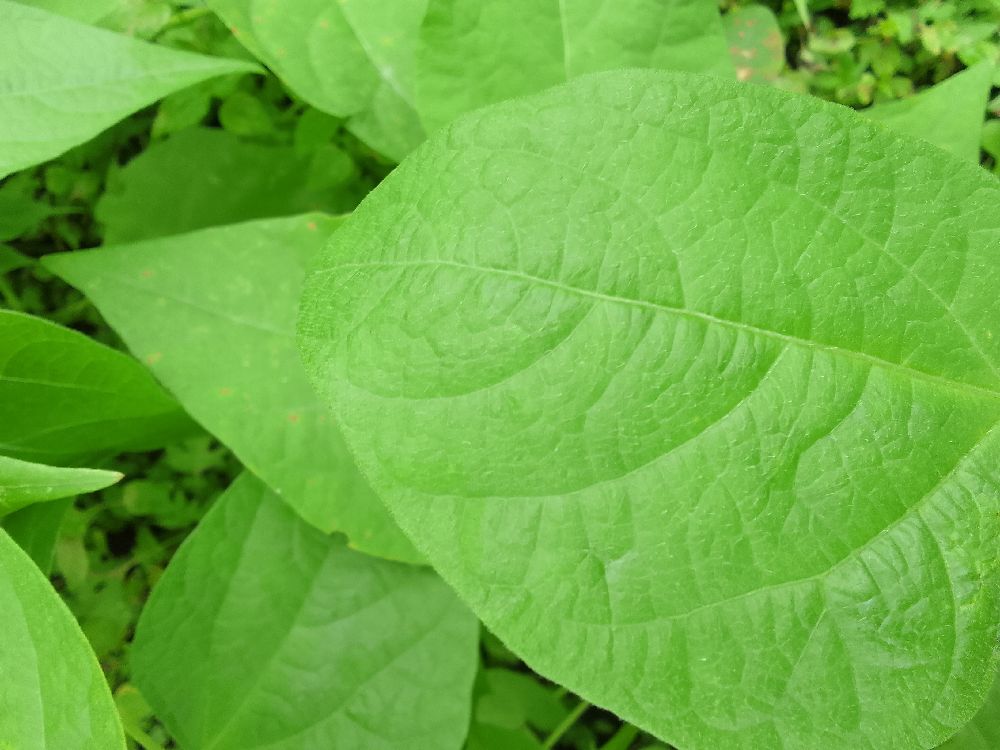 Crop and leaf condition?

common bean, healthy
